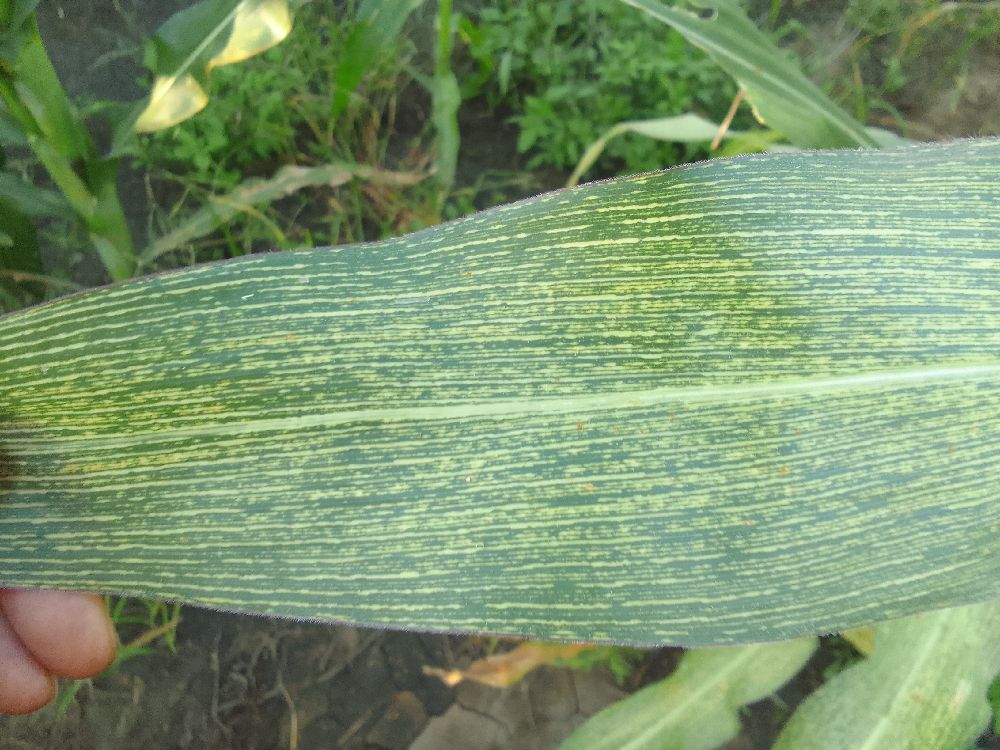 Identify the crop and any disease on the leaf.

maize, maize streak virus
